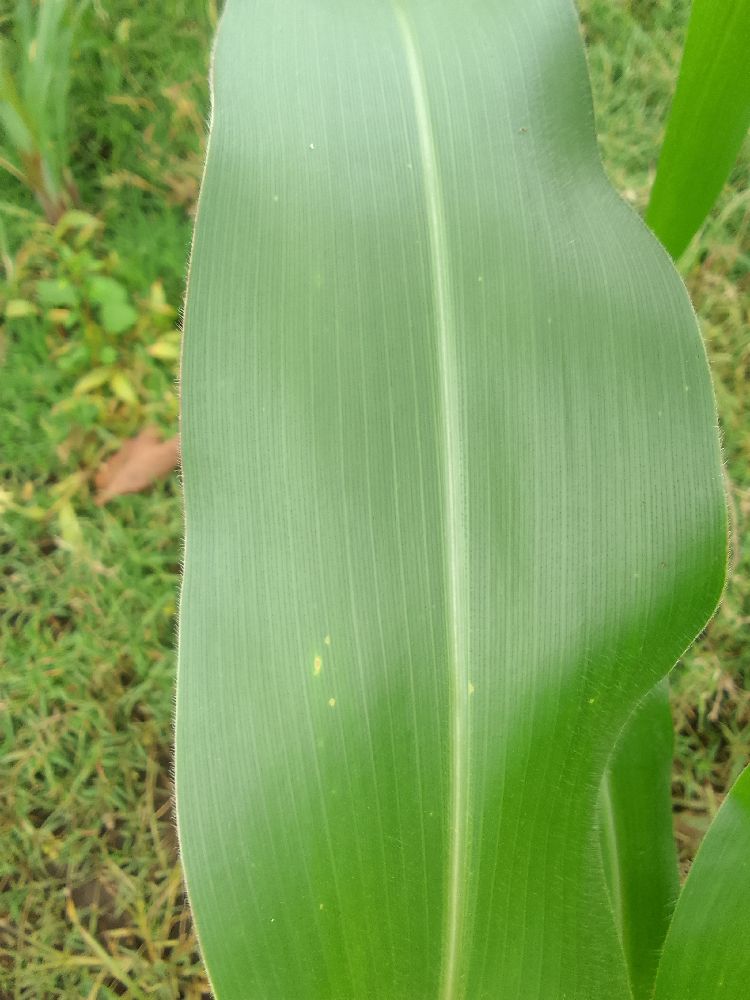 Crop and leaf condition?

maize, healthy
